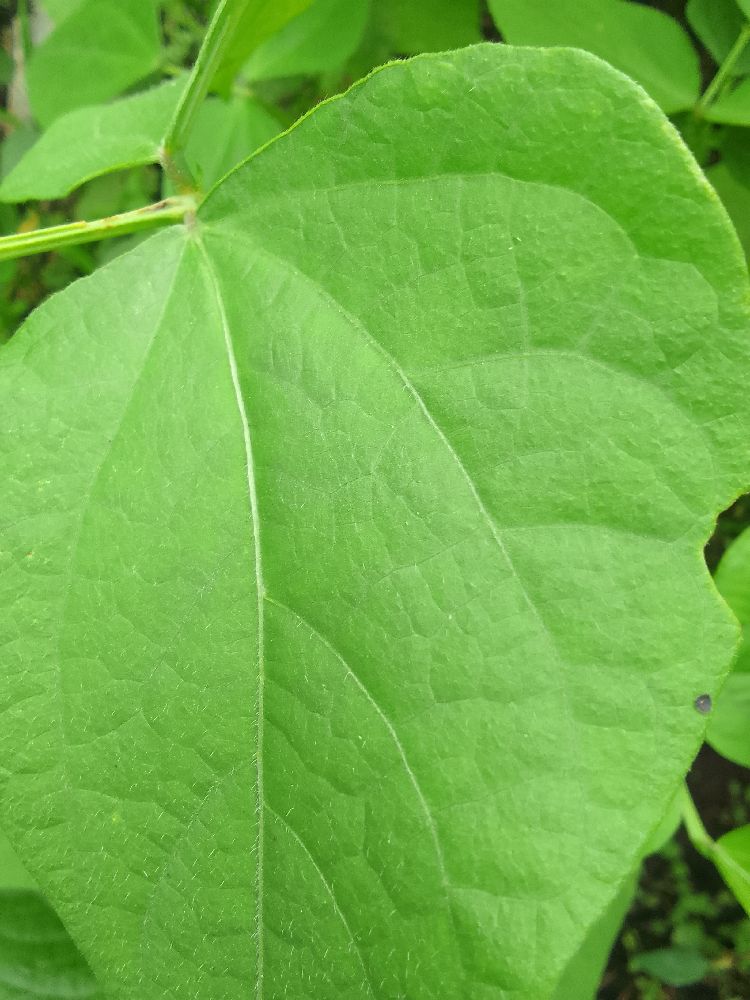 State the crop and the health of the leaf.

common bean, healthy
